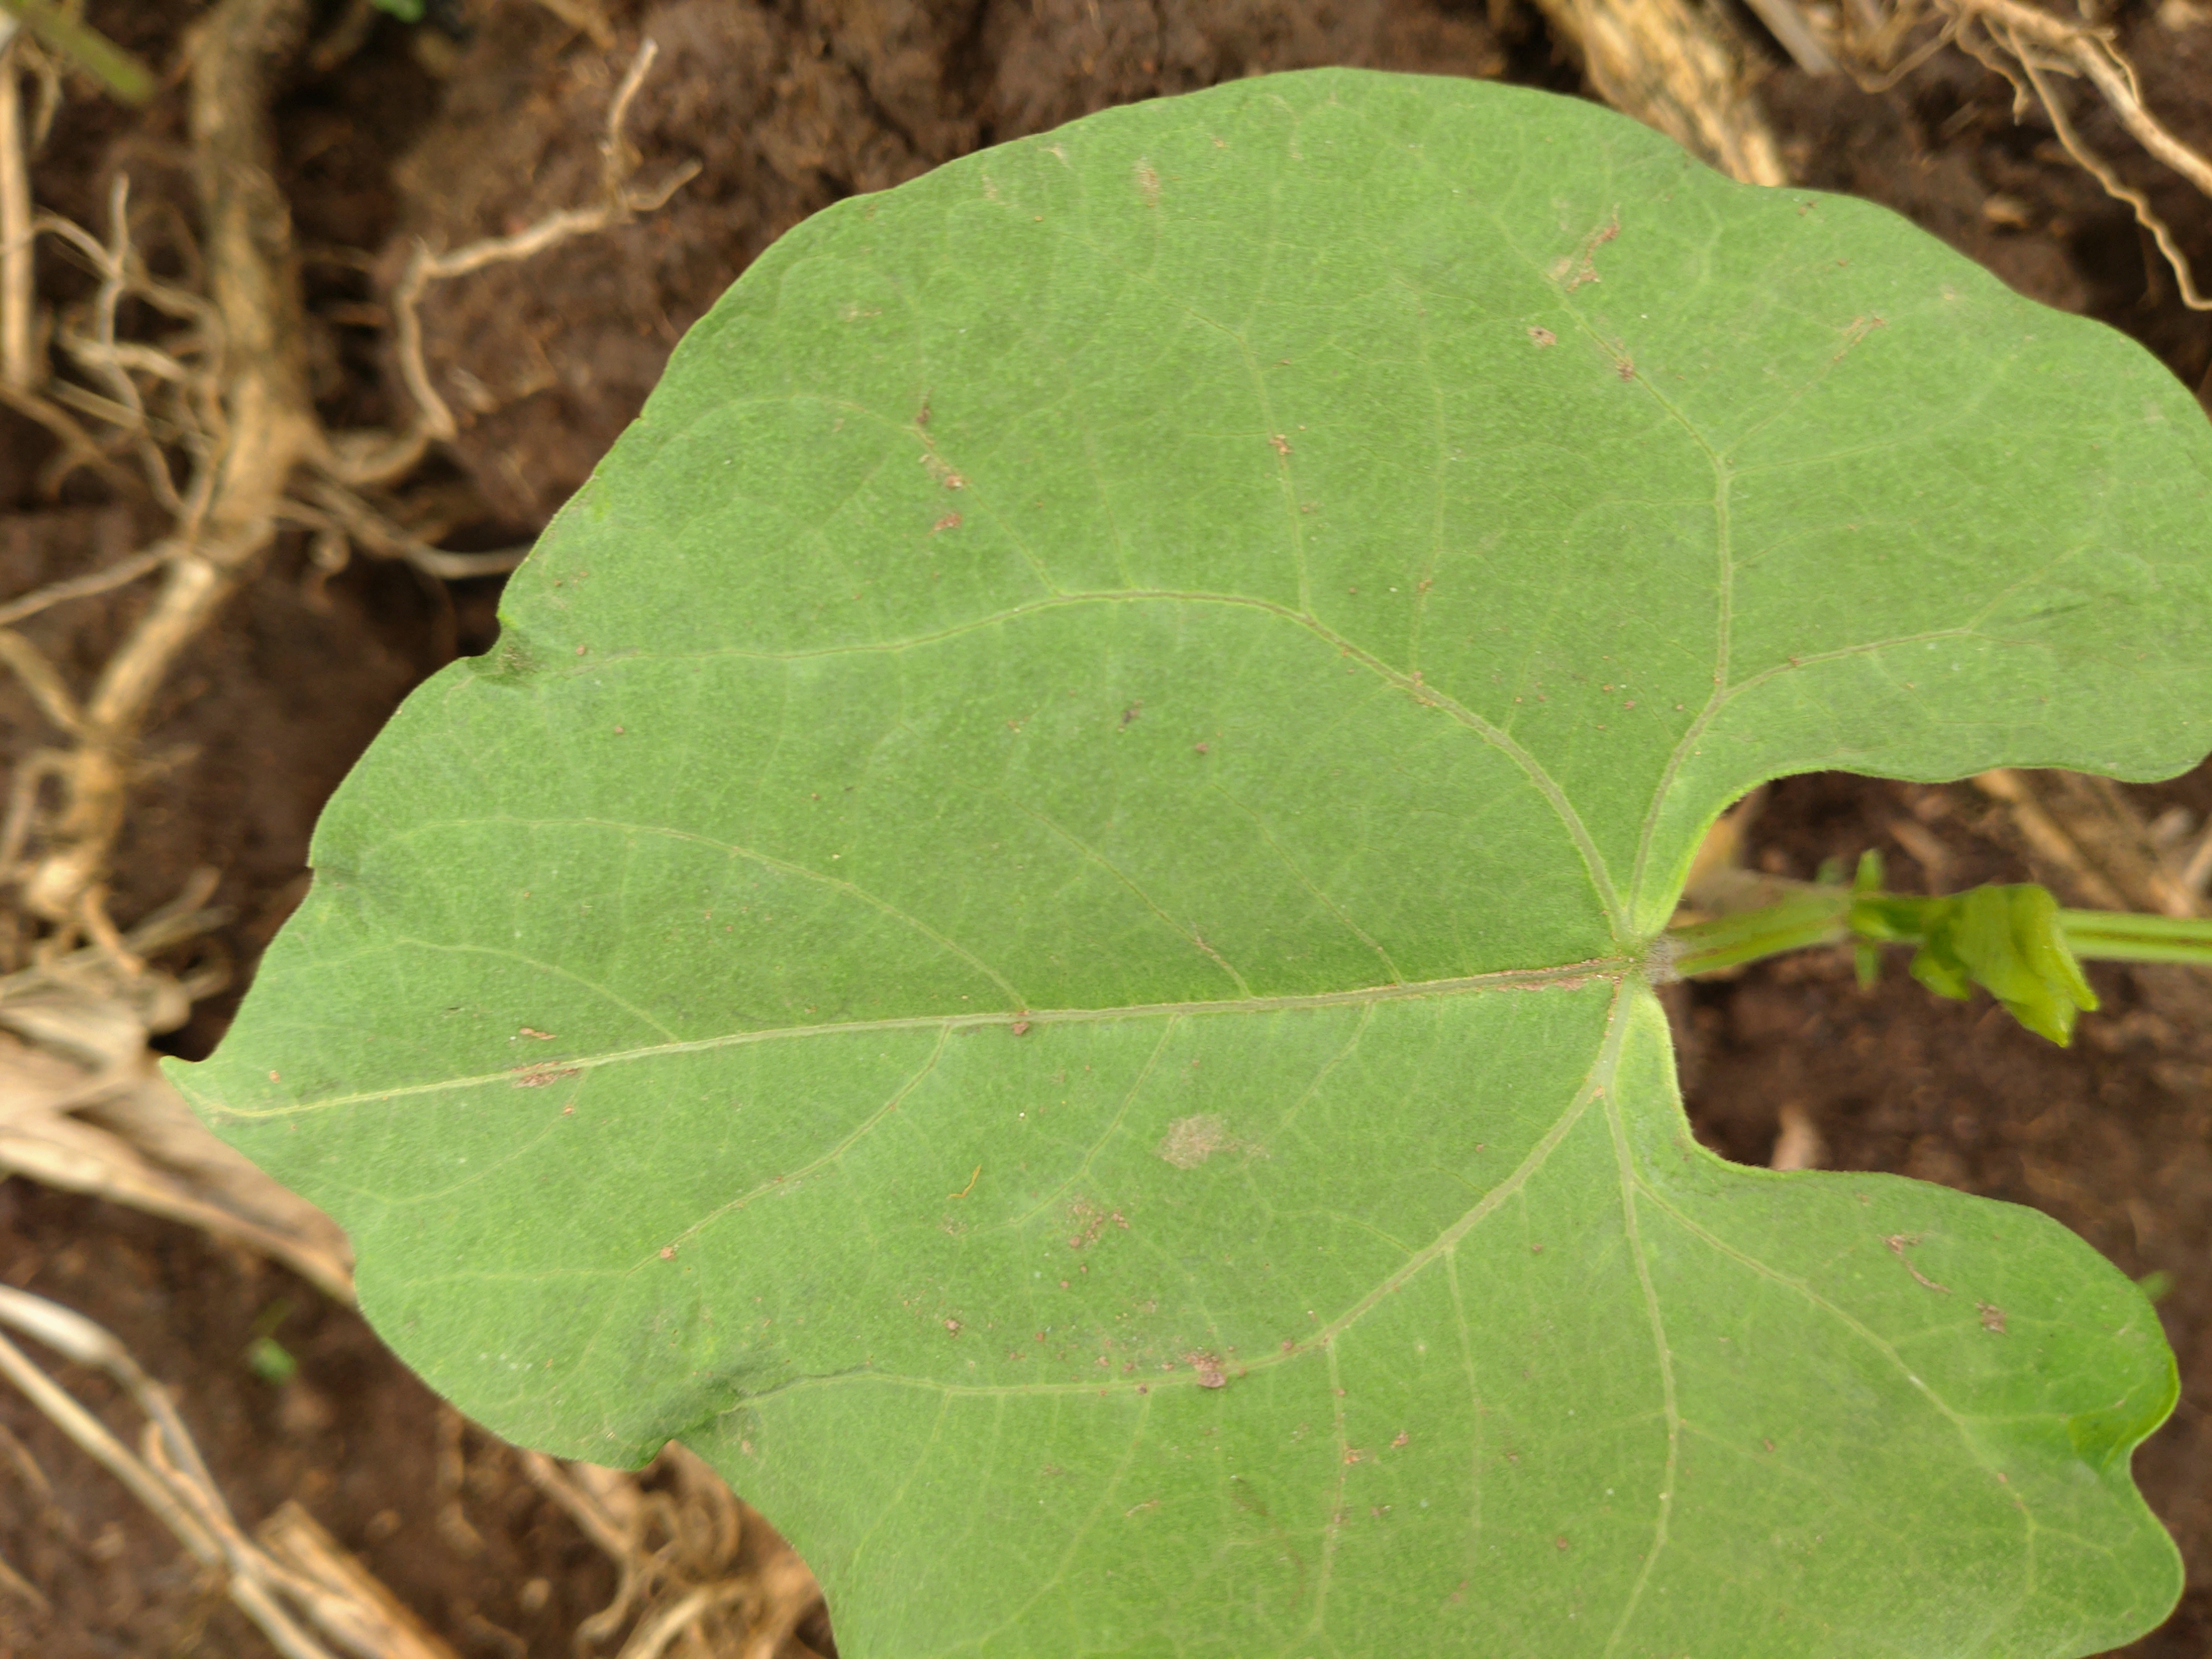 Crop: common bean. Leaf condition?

healthy
